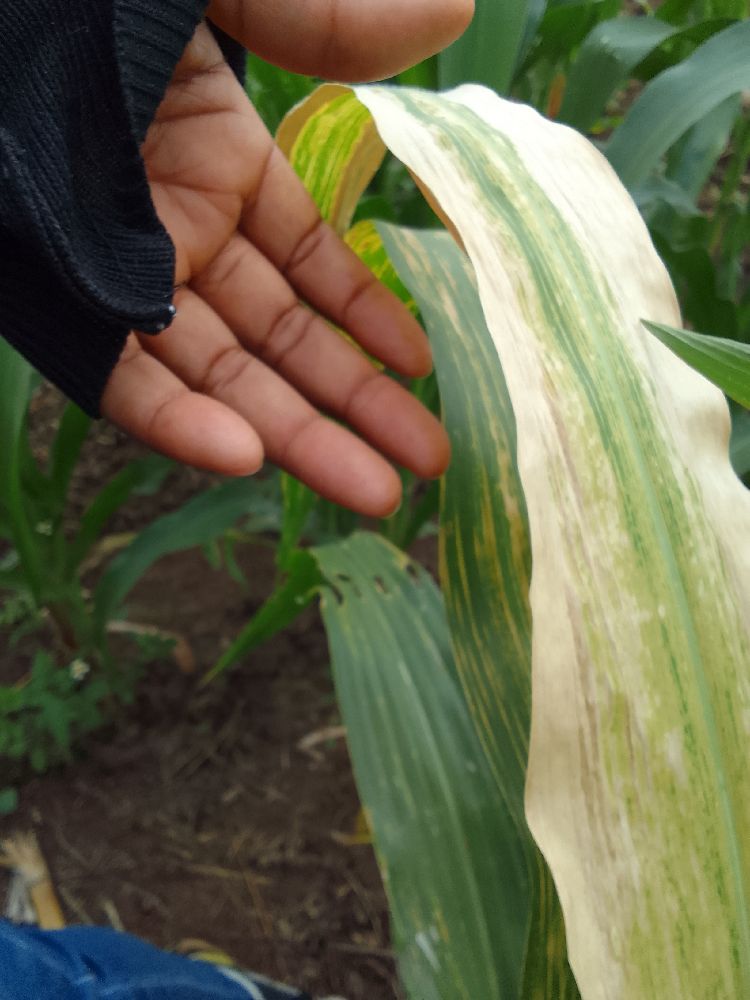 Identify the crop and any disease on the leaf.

maize, maize lethal necrosis
